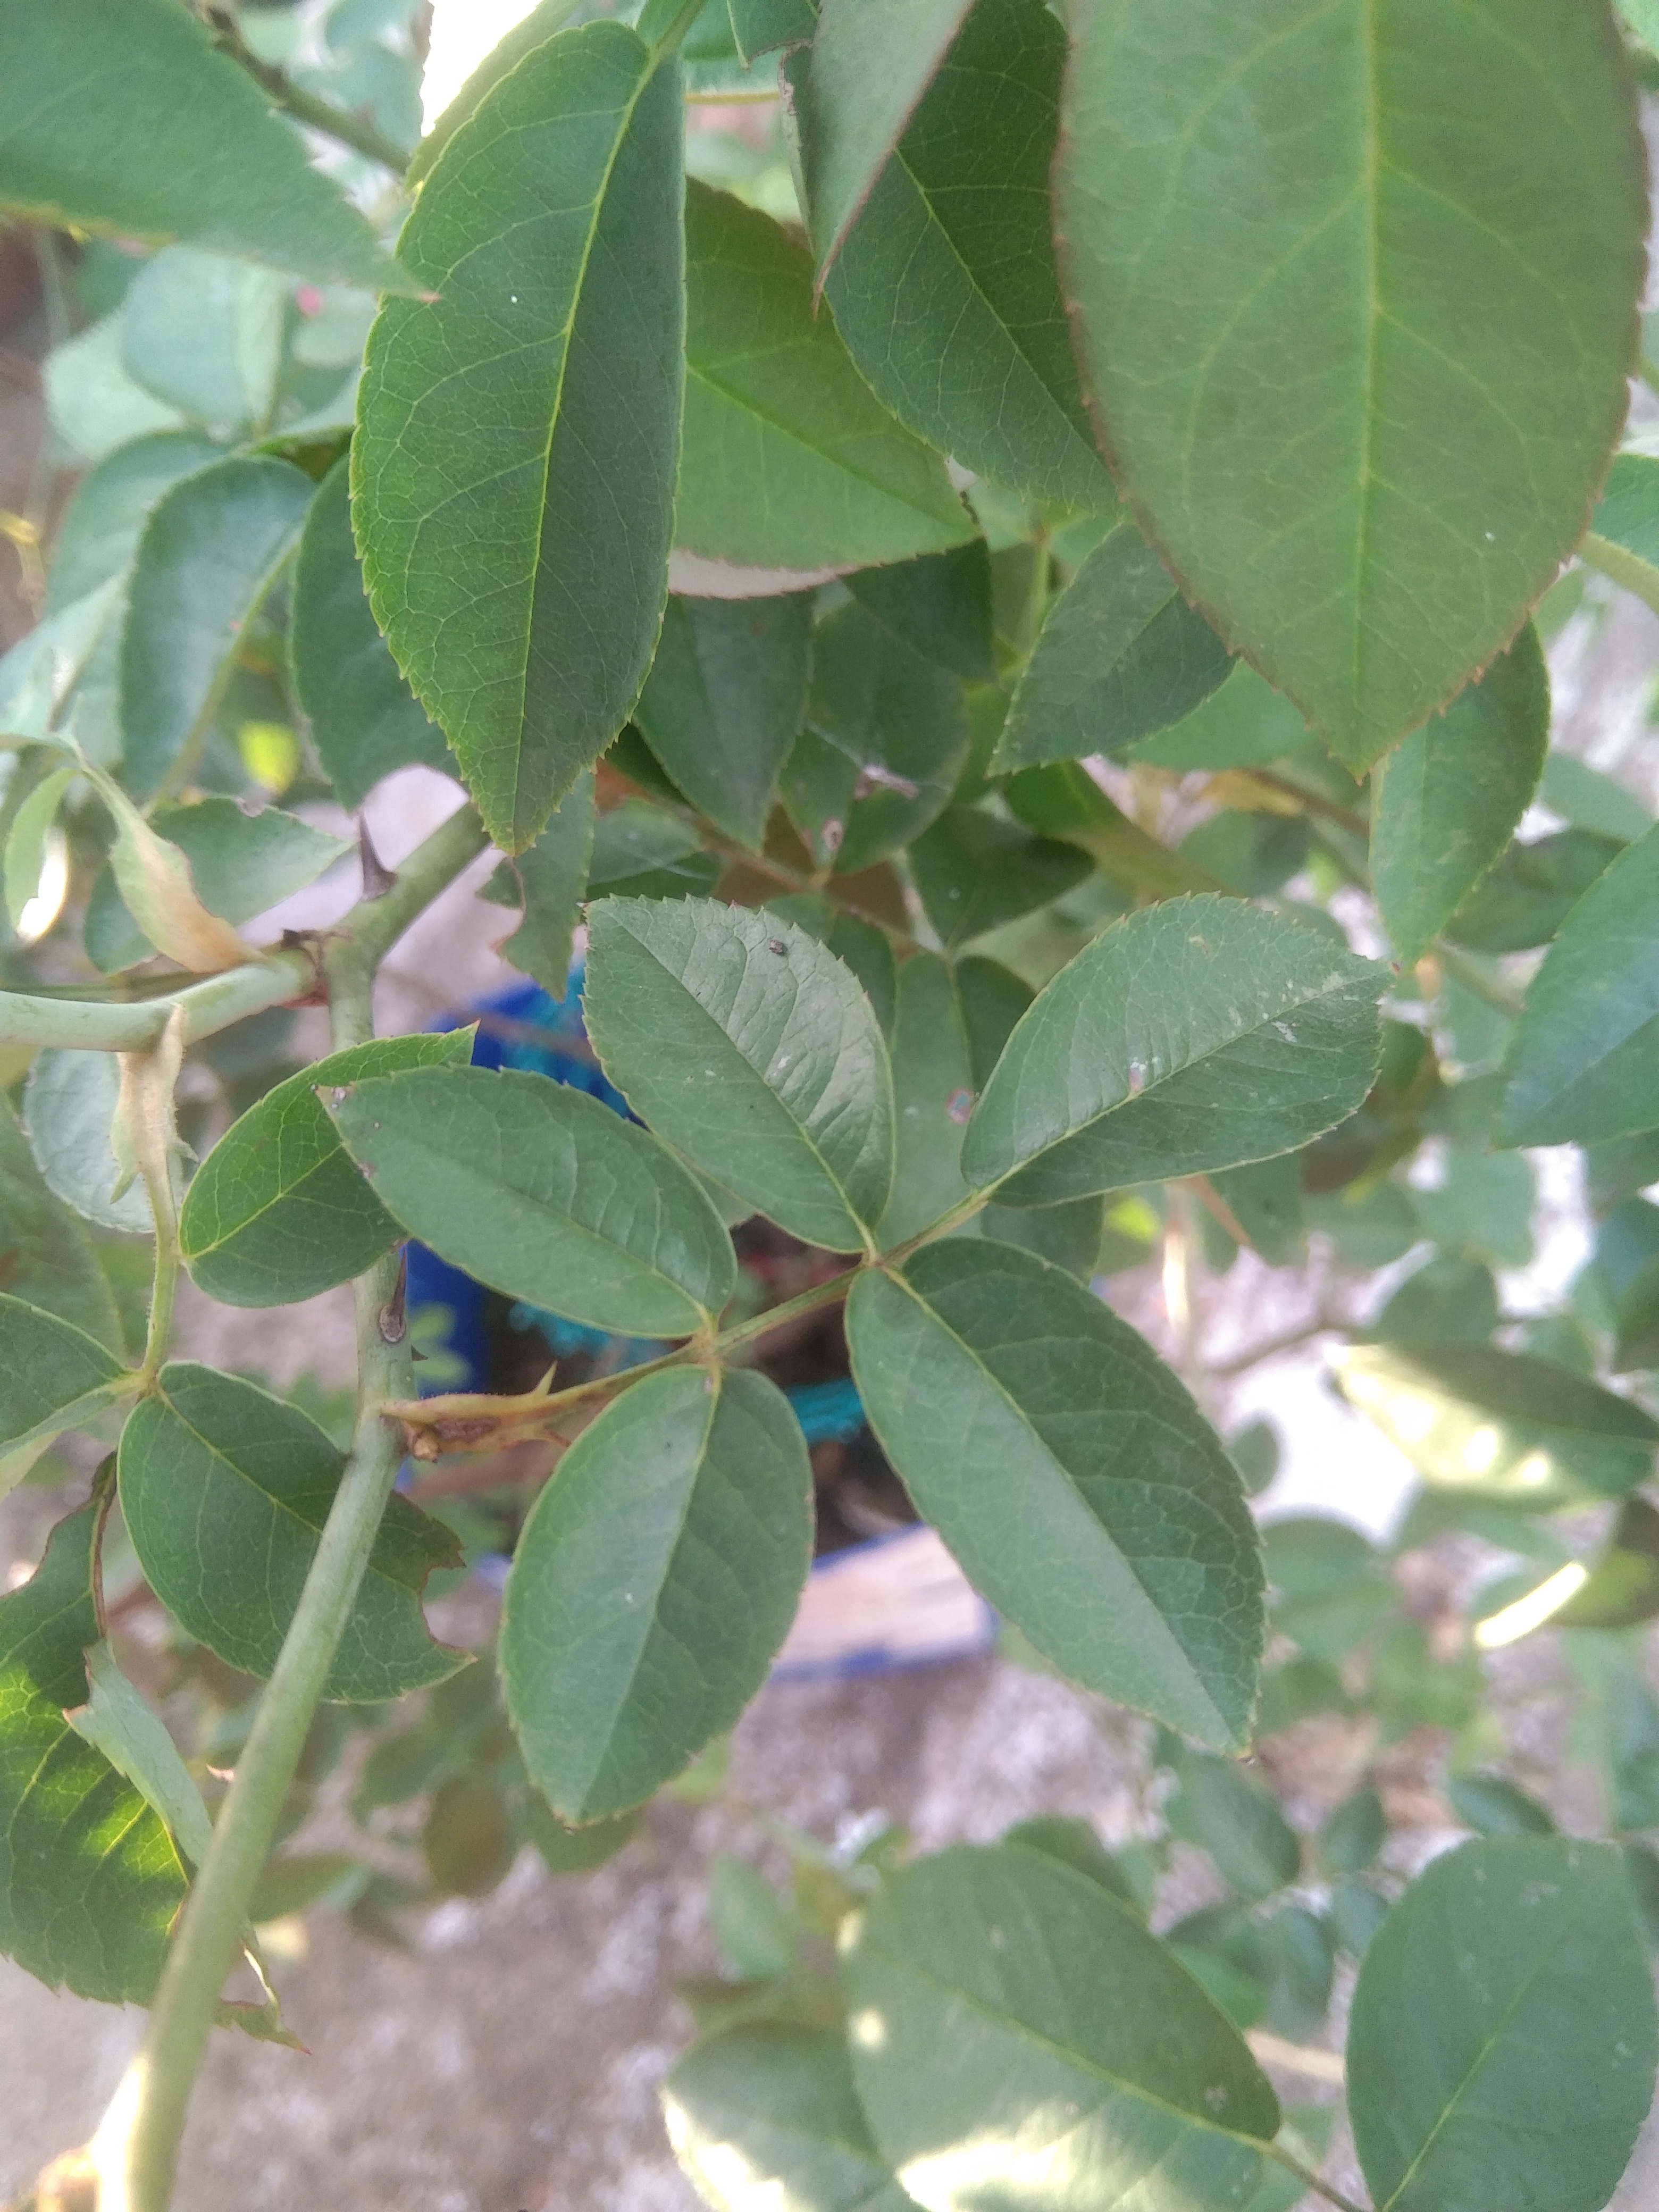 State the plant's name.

rose
